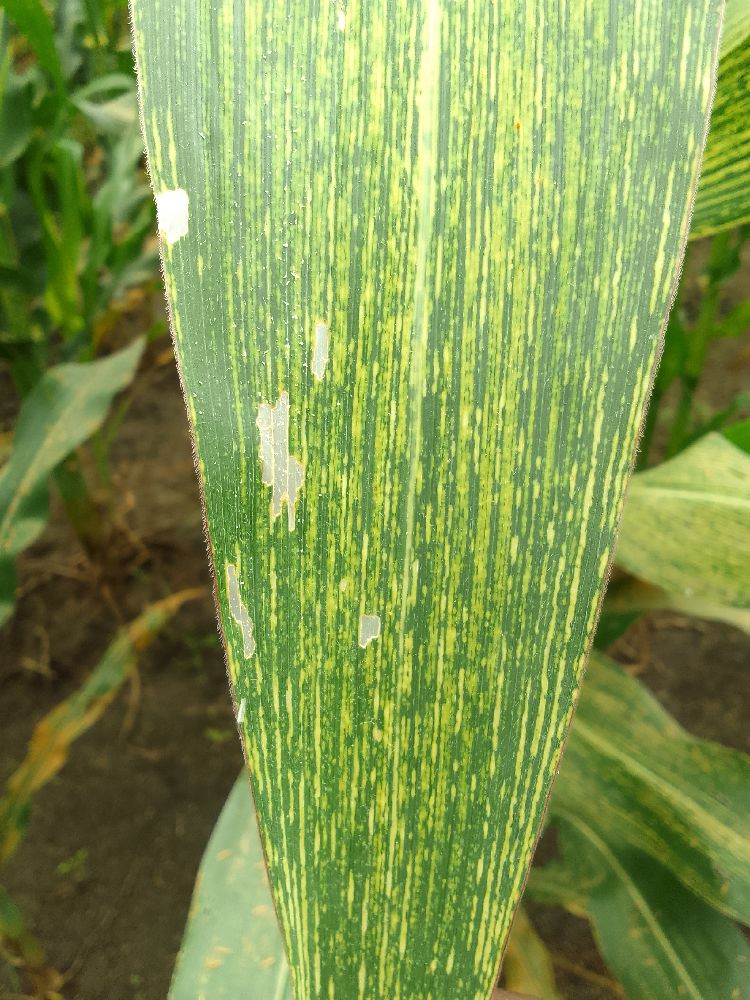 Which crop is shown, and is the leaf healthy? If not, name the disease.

maize, maize streak virus
